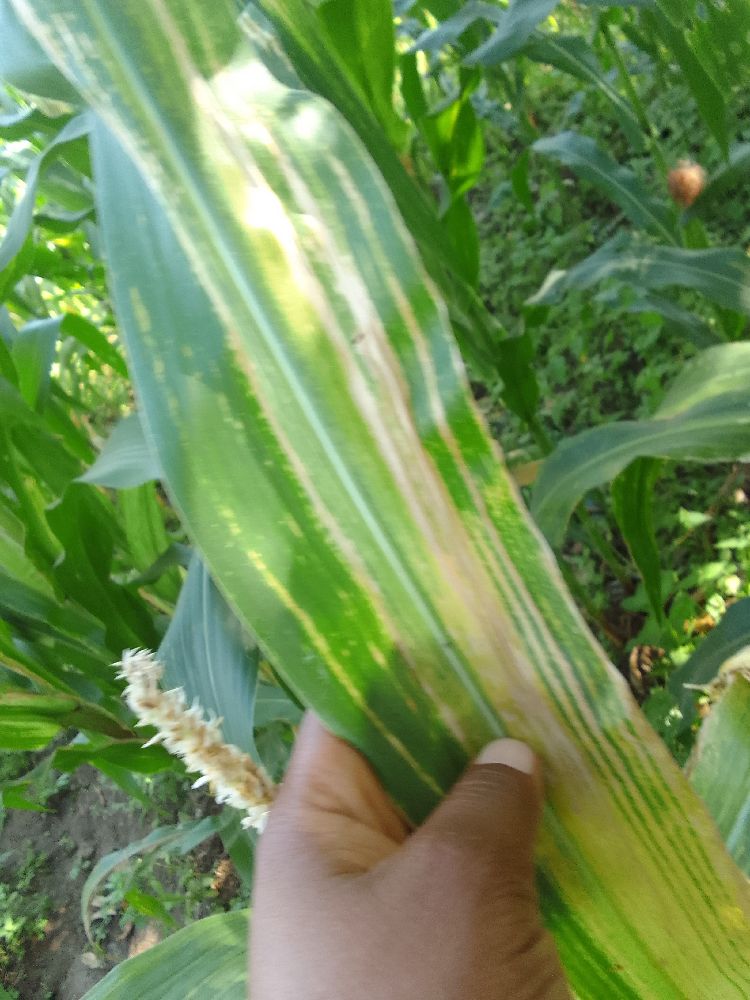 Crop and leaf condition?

maize, maize lethal necrosis
